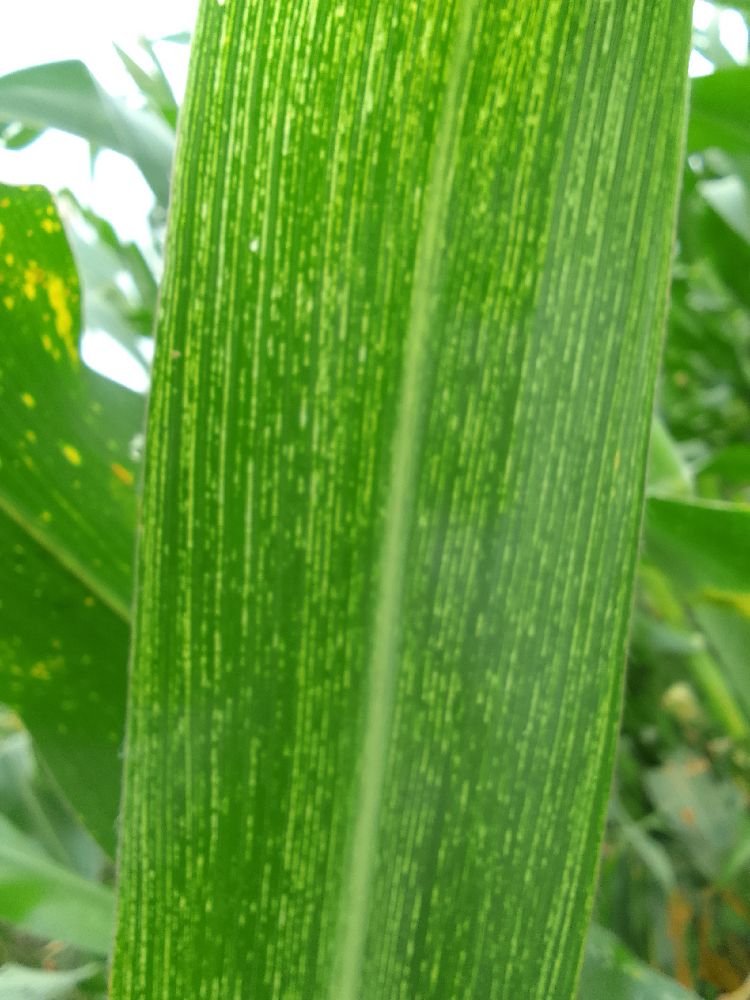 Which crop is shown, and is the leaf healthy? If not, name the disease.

maize, maize streak virus
